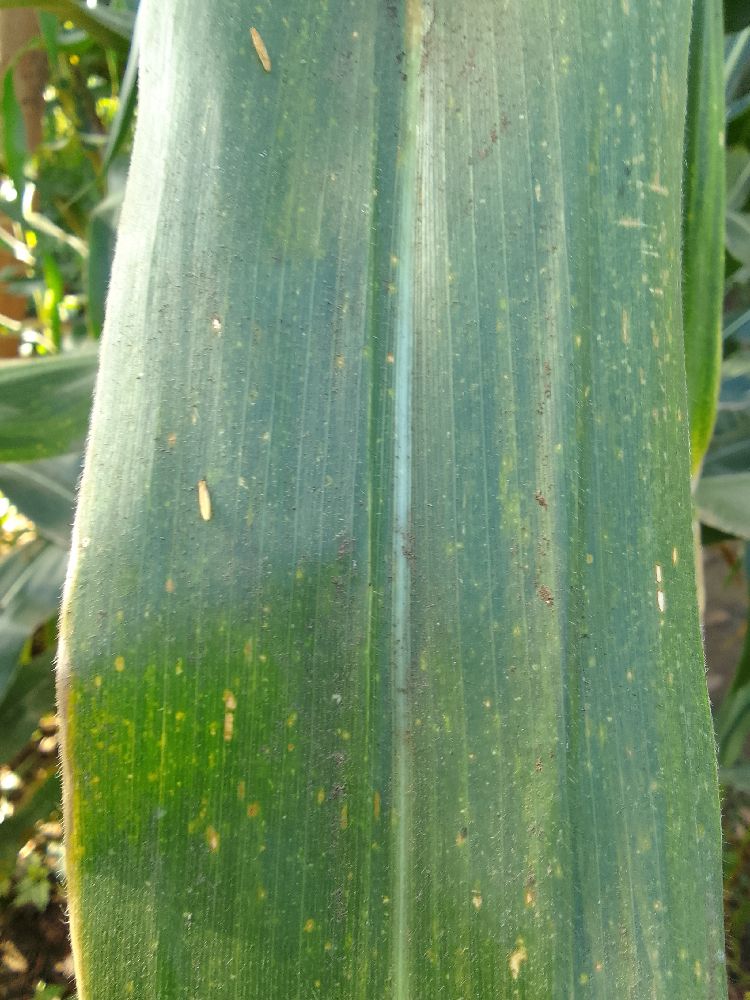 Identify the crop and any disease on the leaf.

maize, healthy
